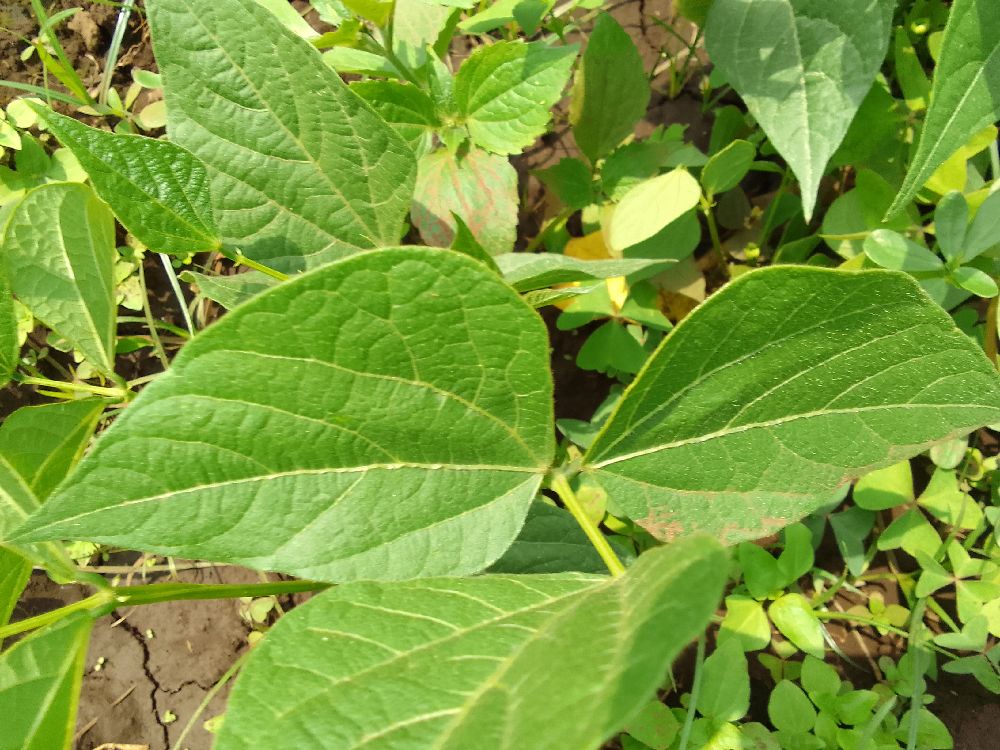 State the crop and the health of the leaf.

common bean, healthy
